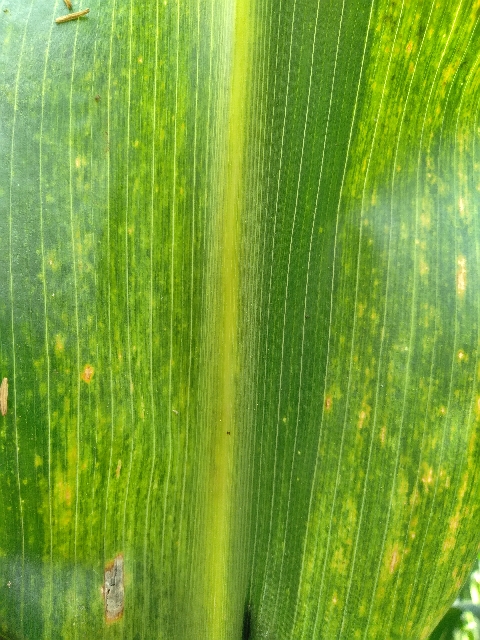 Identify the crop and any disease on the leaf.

maize, maize lethal necrosis
